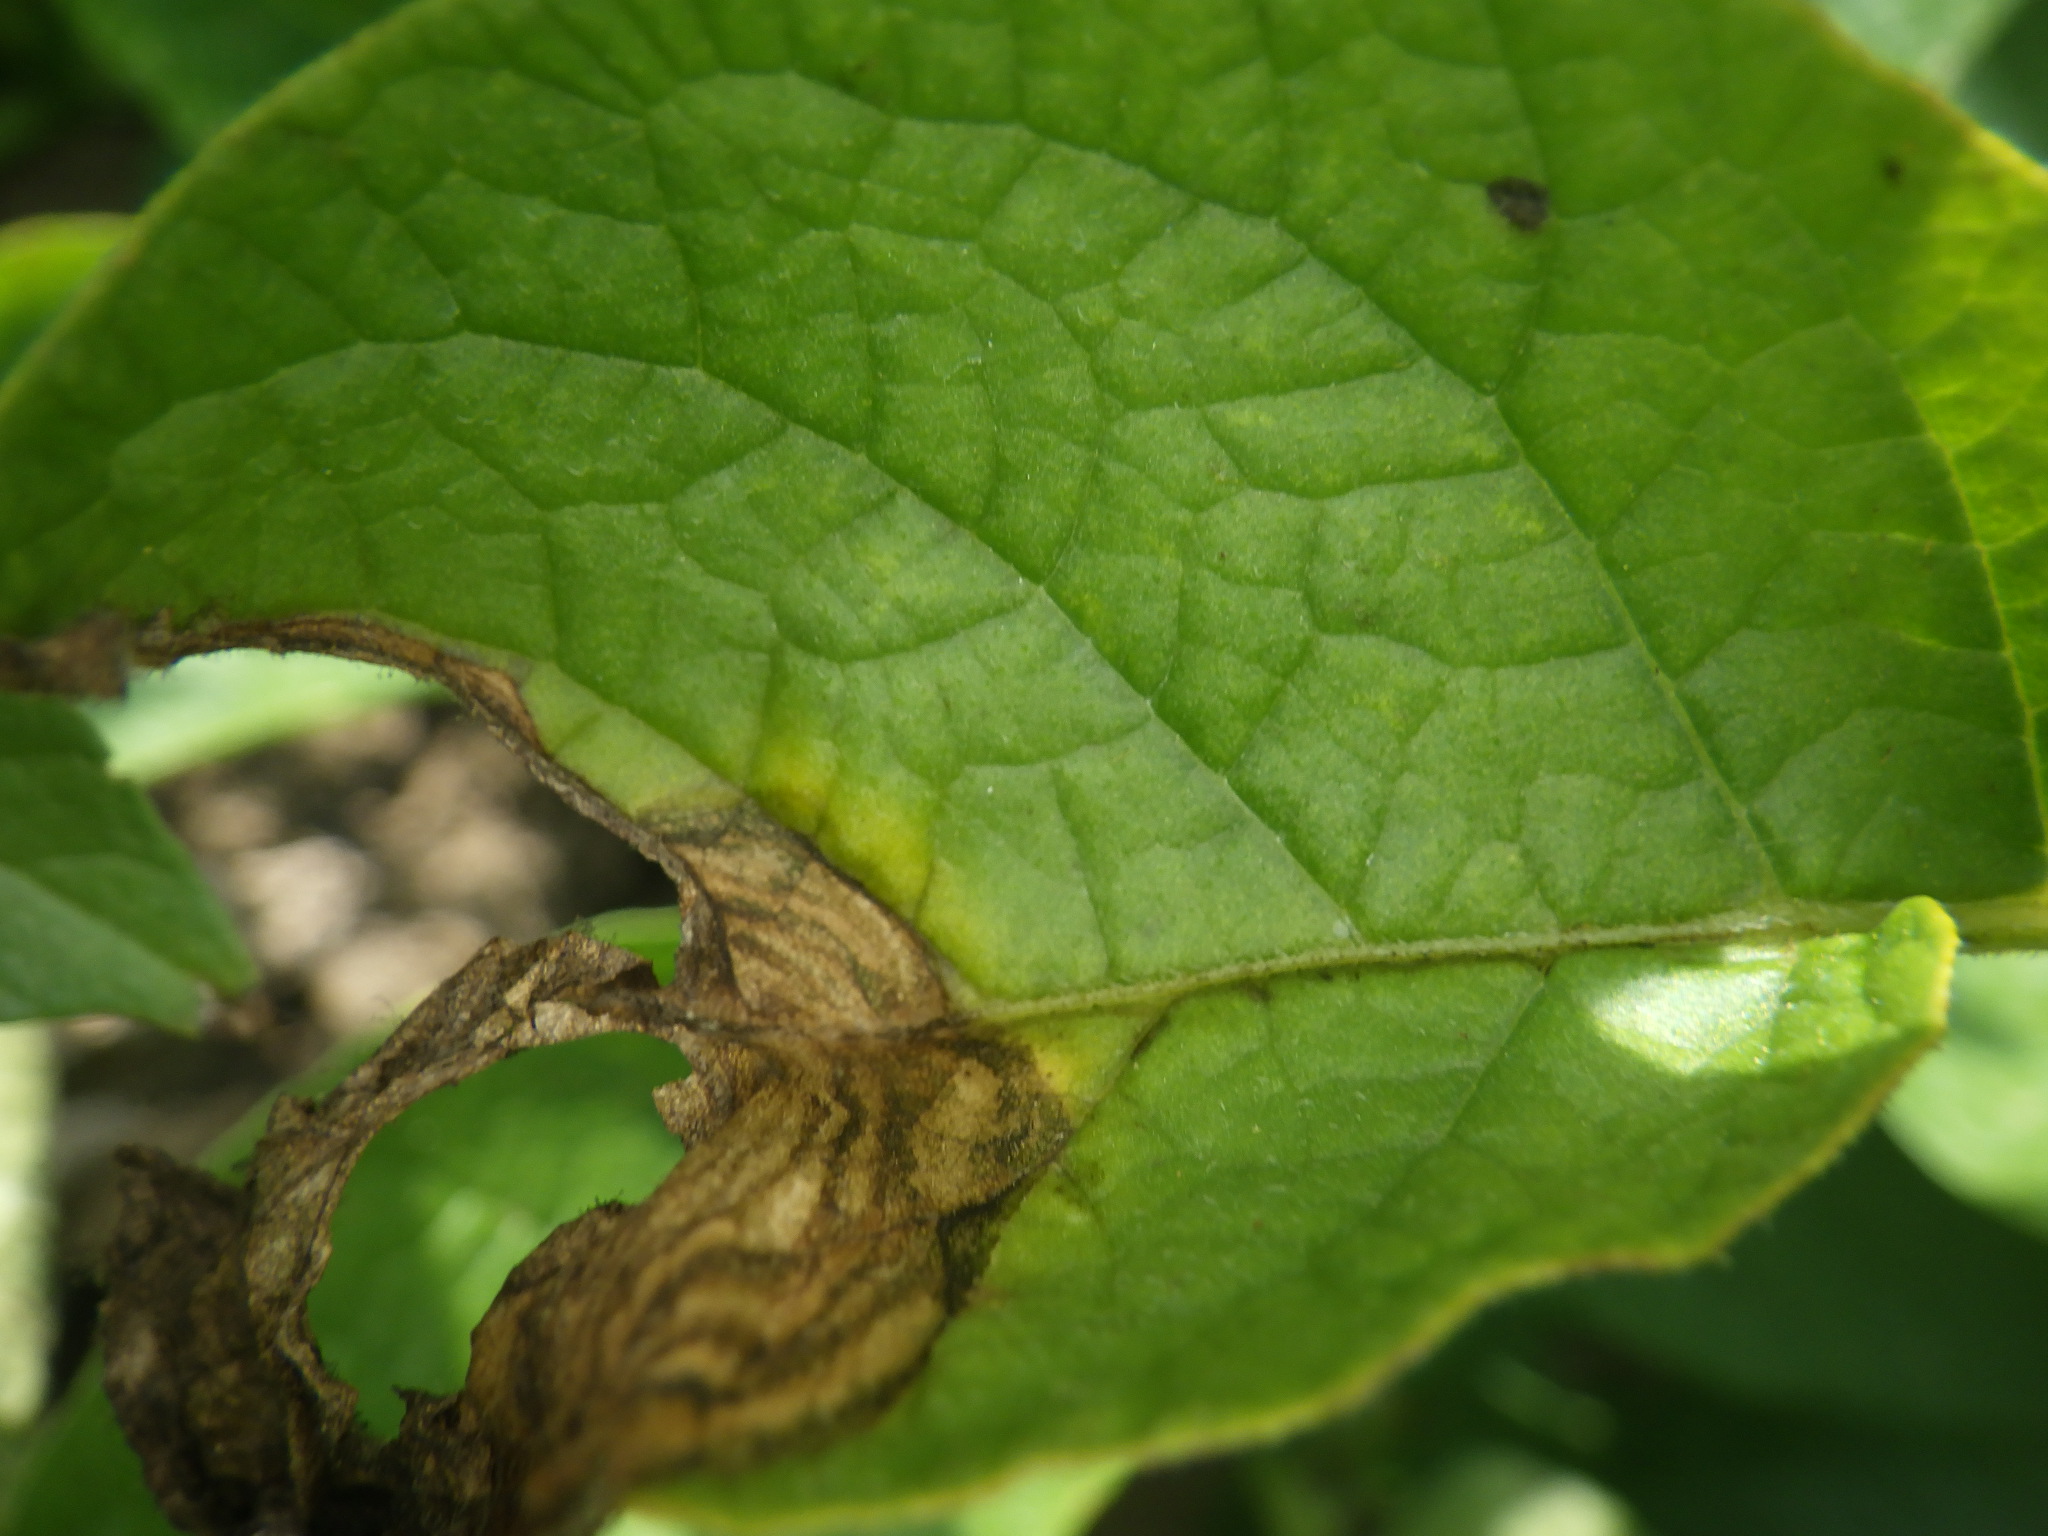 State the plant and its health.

potato, early blight
